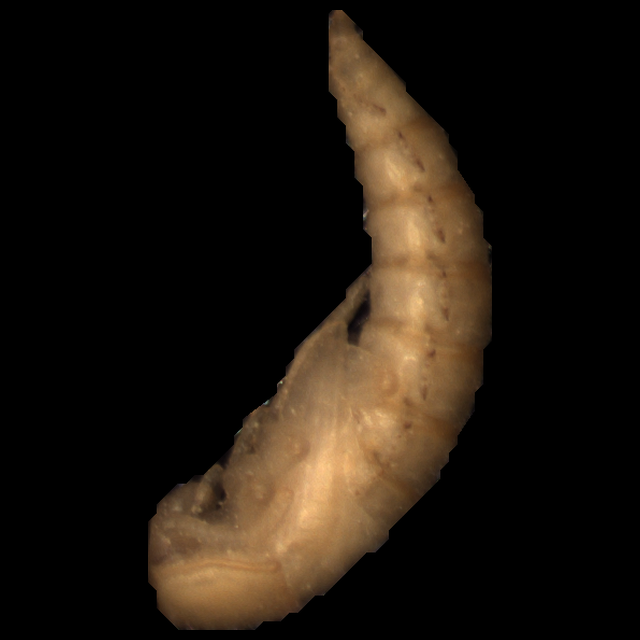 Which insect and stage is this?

mealworm pupa
